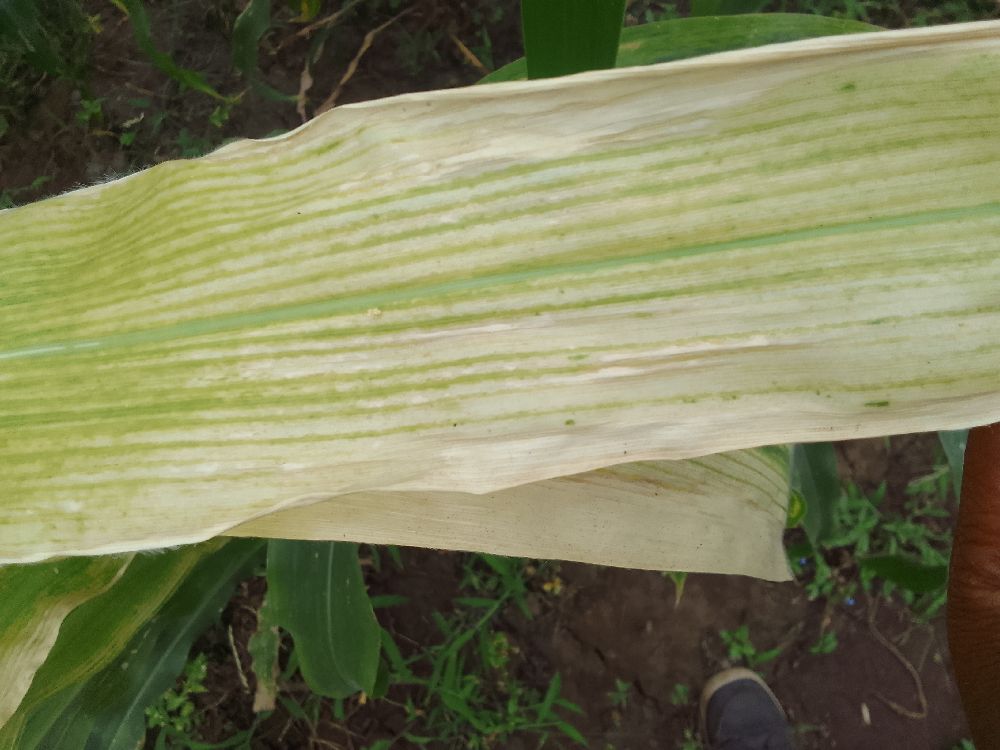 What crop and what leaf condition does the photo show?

maize, maize lethal necrosis
